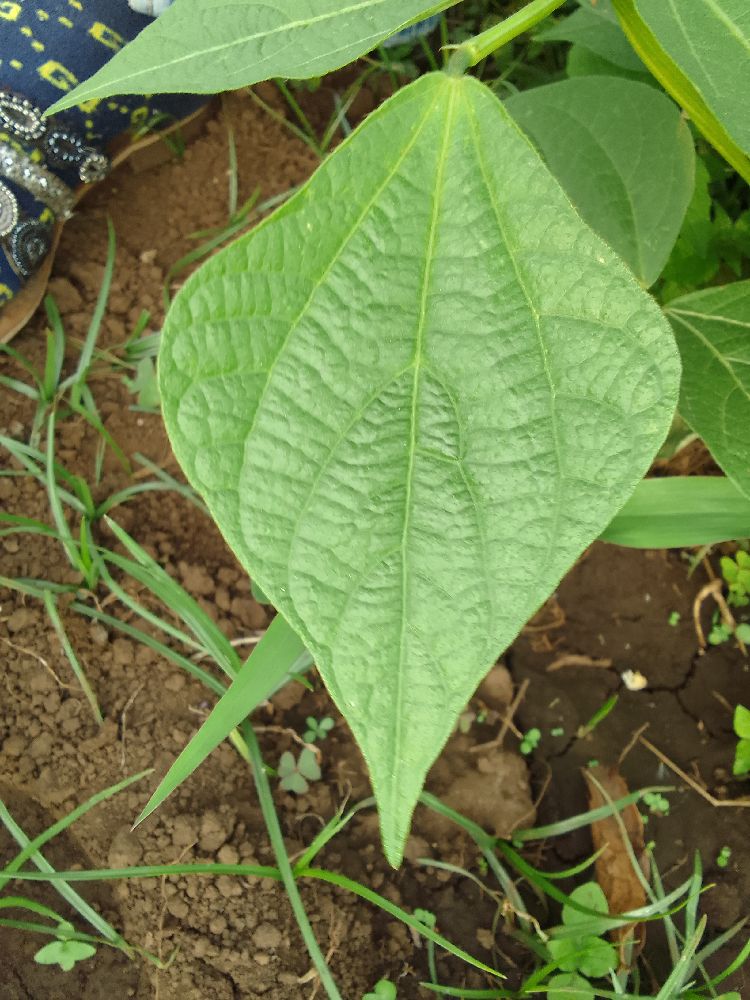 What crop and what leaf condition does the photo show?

maize, healthy
